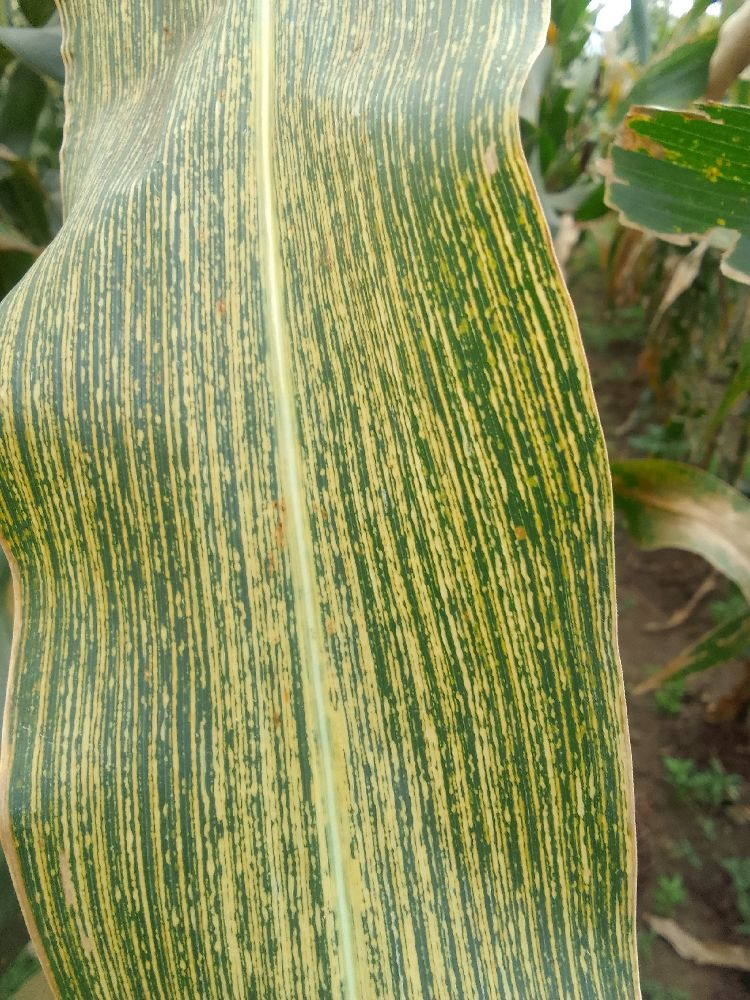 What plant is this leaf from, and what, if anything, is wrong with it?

maize, maize streak virus
